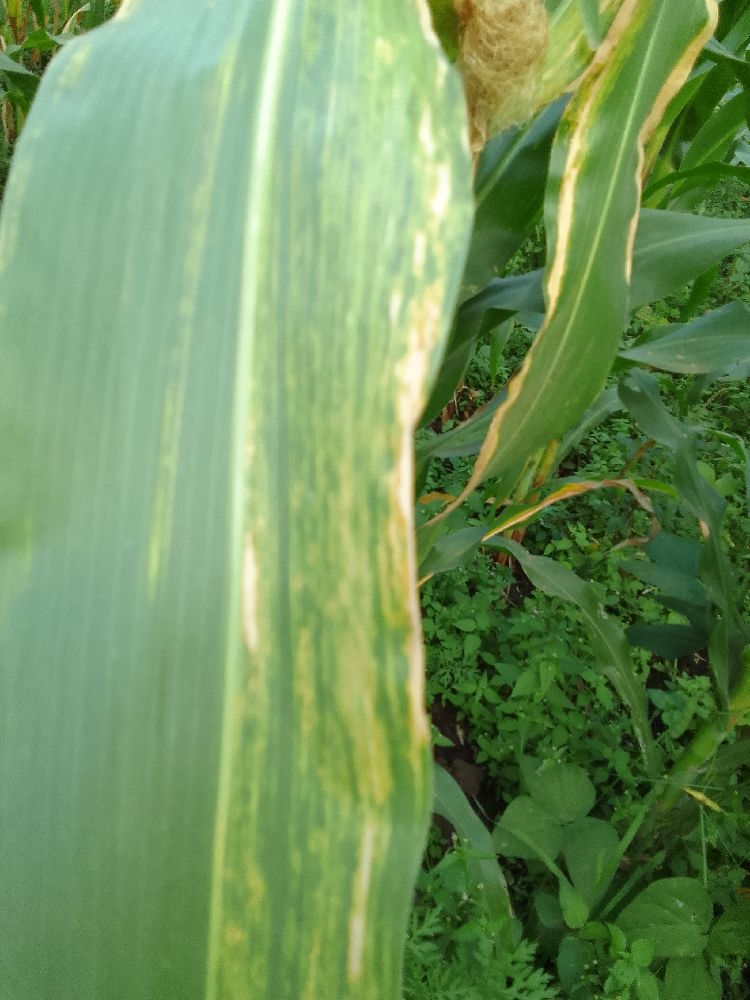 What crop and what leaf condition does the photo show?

maize, maize lethal necrosis
